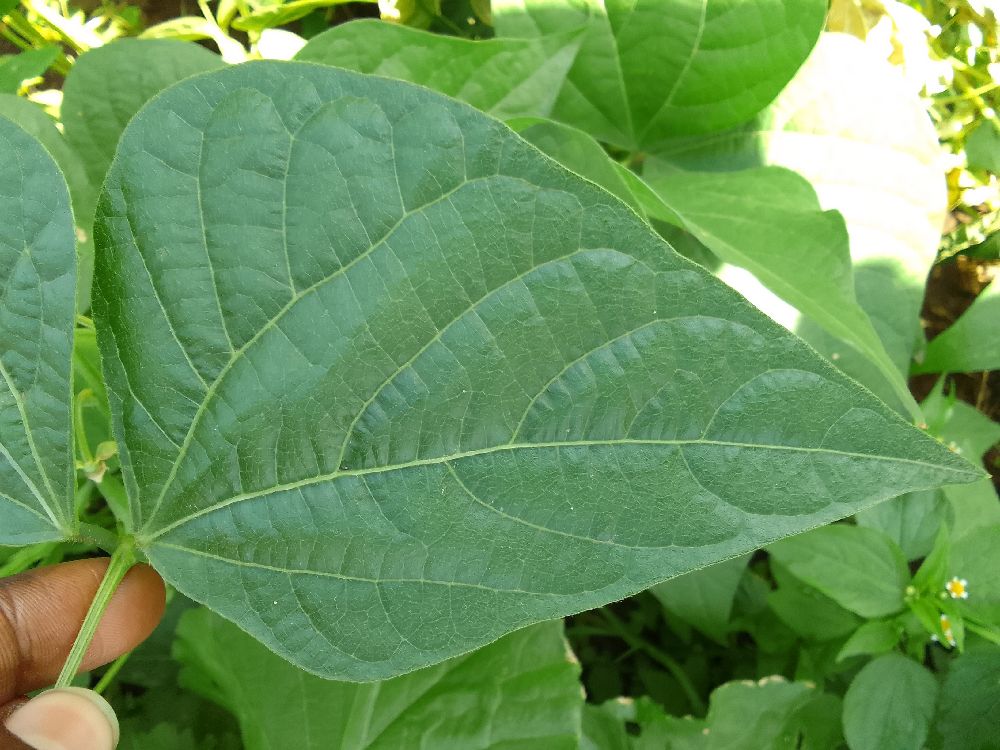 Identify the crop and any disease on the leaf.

common bean, healthy
